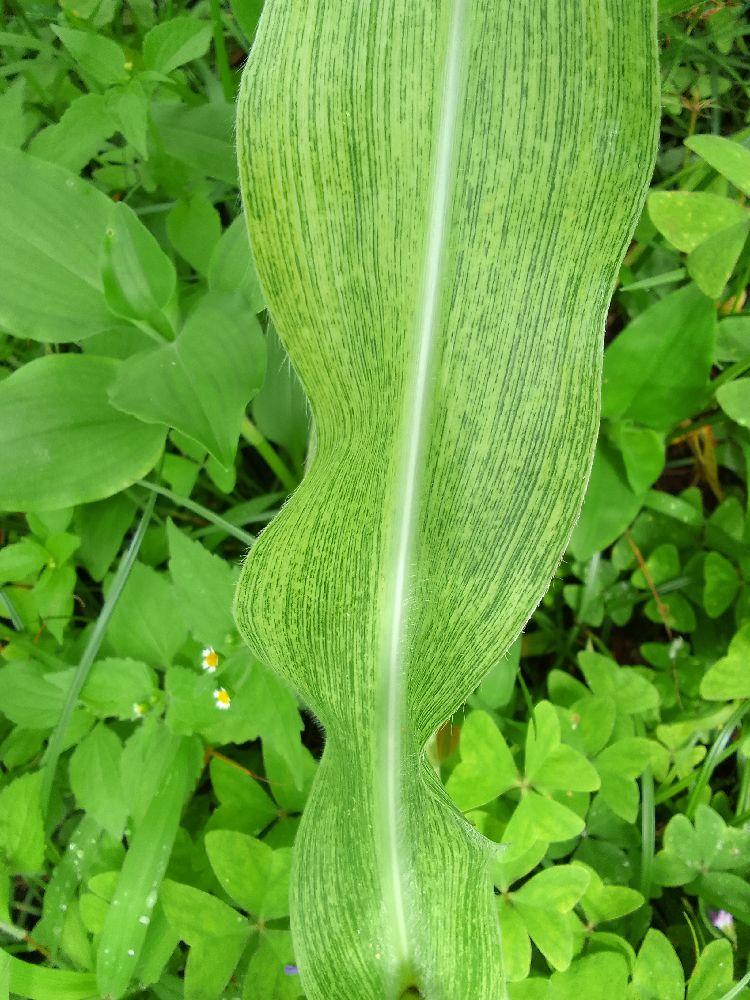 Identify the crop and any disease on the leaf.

maize, maize streak virus
